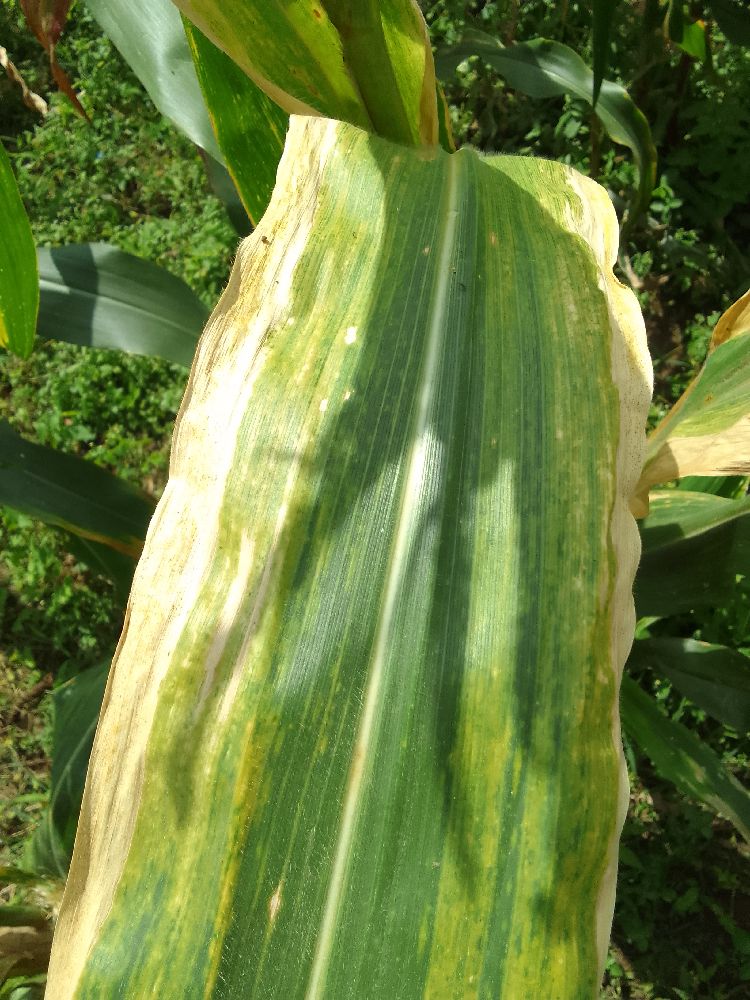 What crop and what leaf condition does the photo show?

maize, maize lethal necrosis
